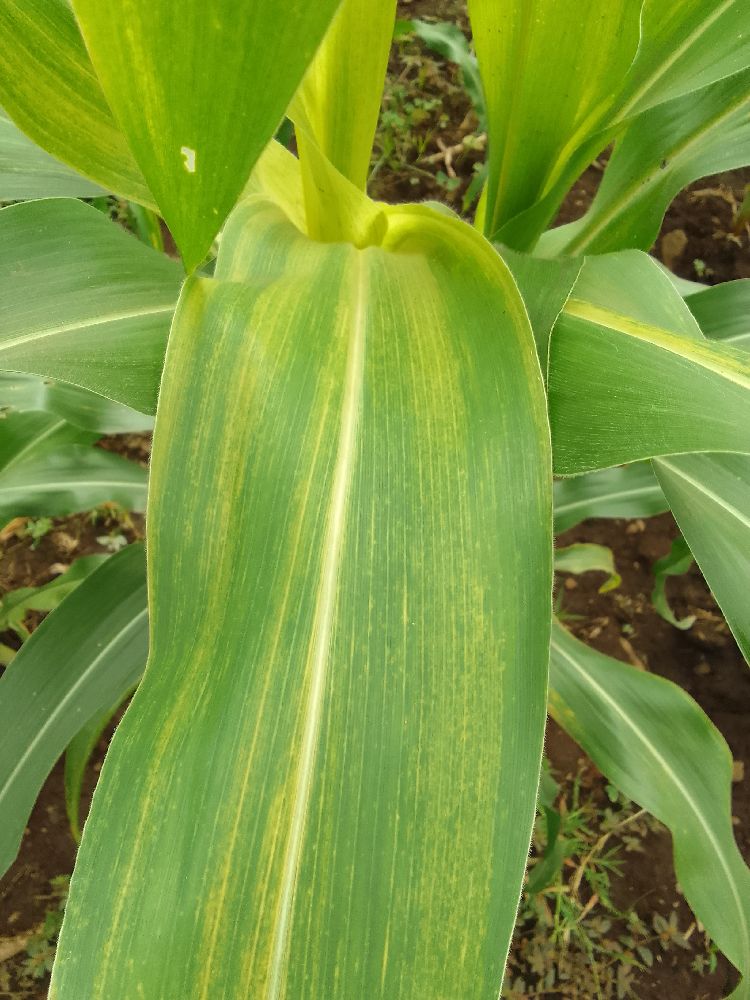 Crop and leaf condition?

maize, maize lethal necrosis
